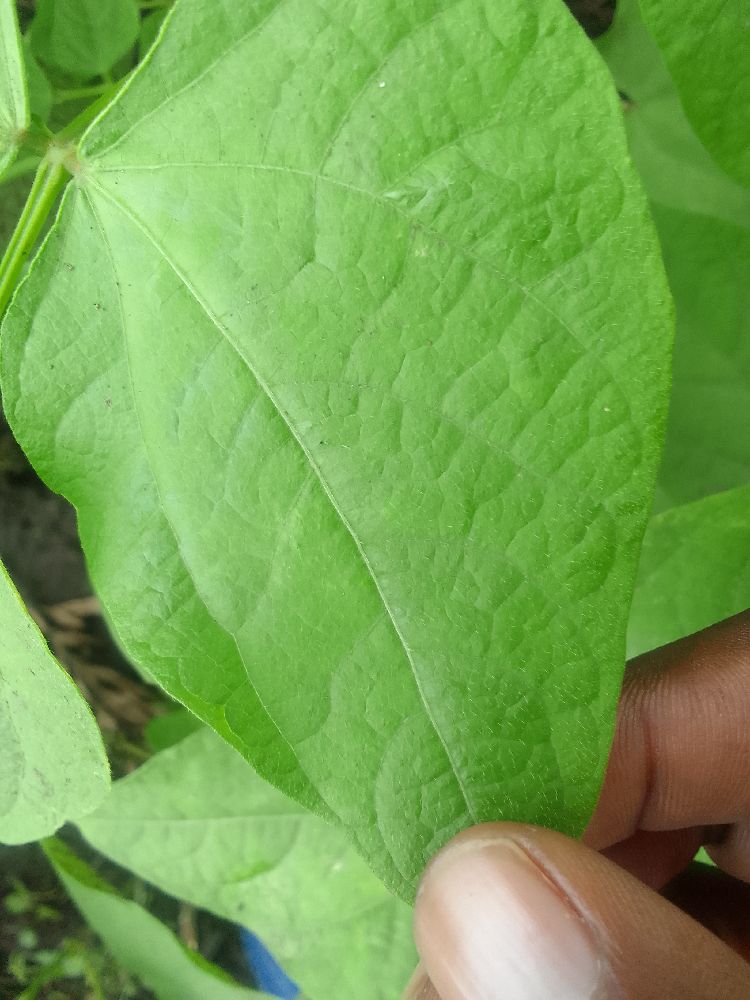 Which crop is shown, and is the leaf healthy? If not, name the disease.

common bean, healthy
